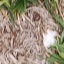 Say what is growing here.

grass
